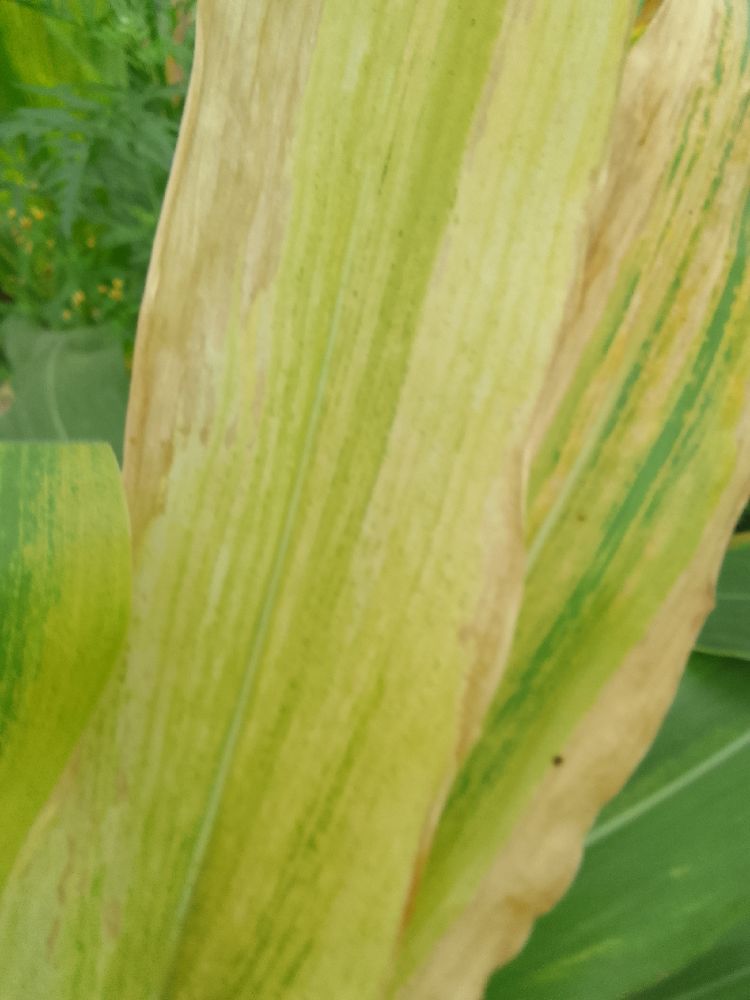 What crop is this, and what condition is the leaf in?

maize, maize lethal necrosis
